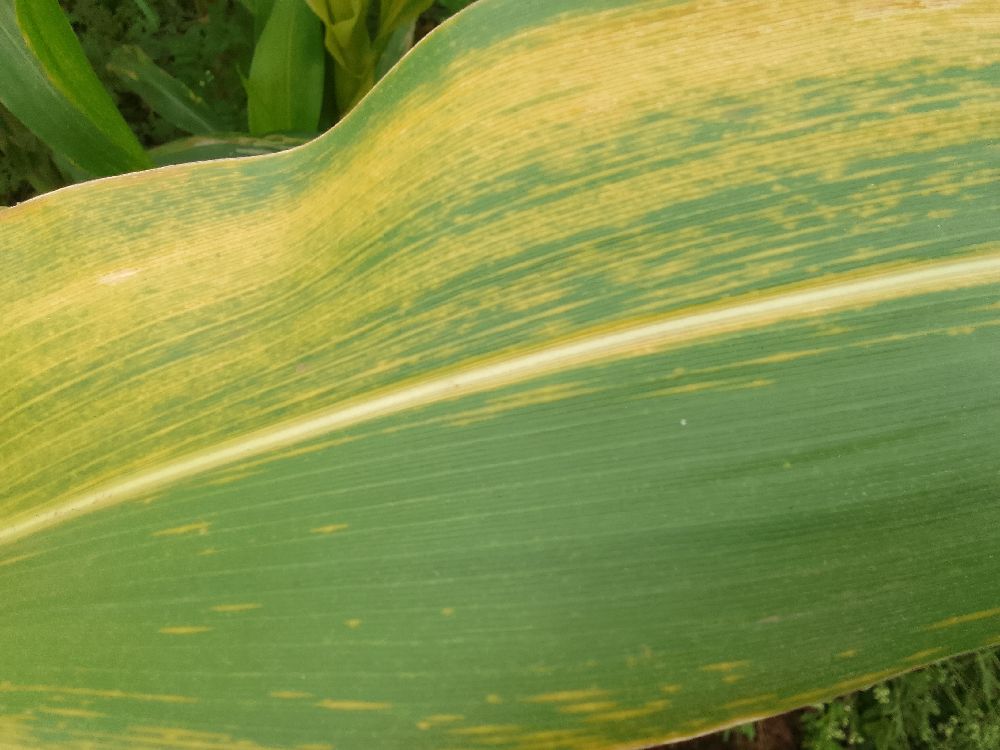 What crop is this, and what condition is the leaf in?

maize, maize lethal necrosis
